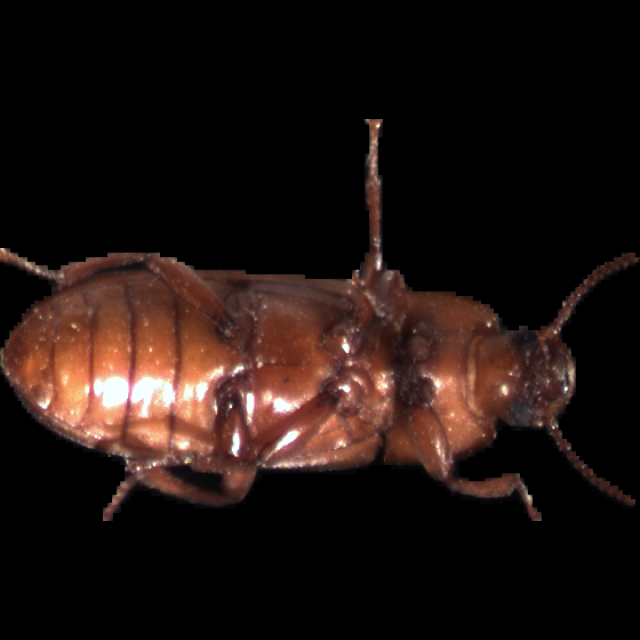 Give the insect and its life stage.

mealworm beetle
